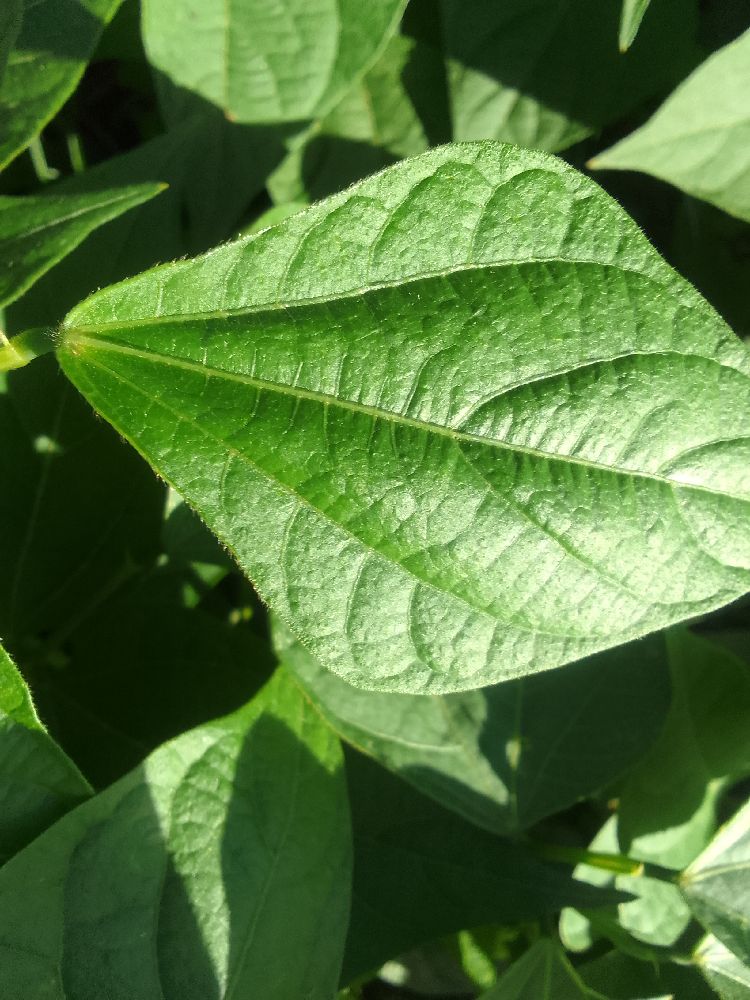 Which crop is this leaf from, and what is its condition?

common bean, healthy
